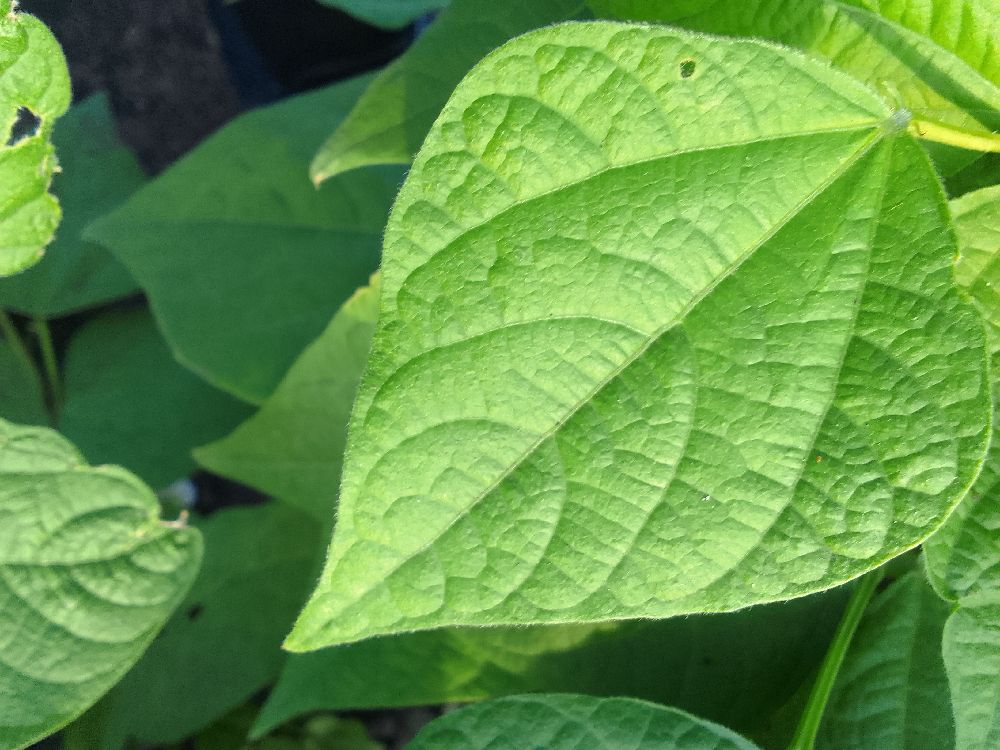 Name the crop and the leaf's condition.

common bean, healthy
